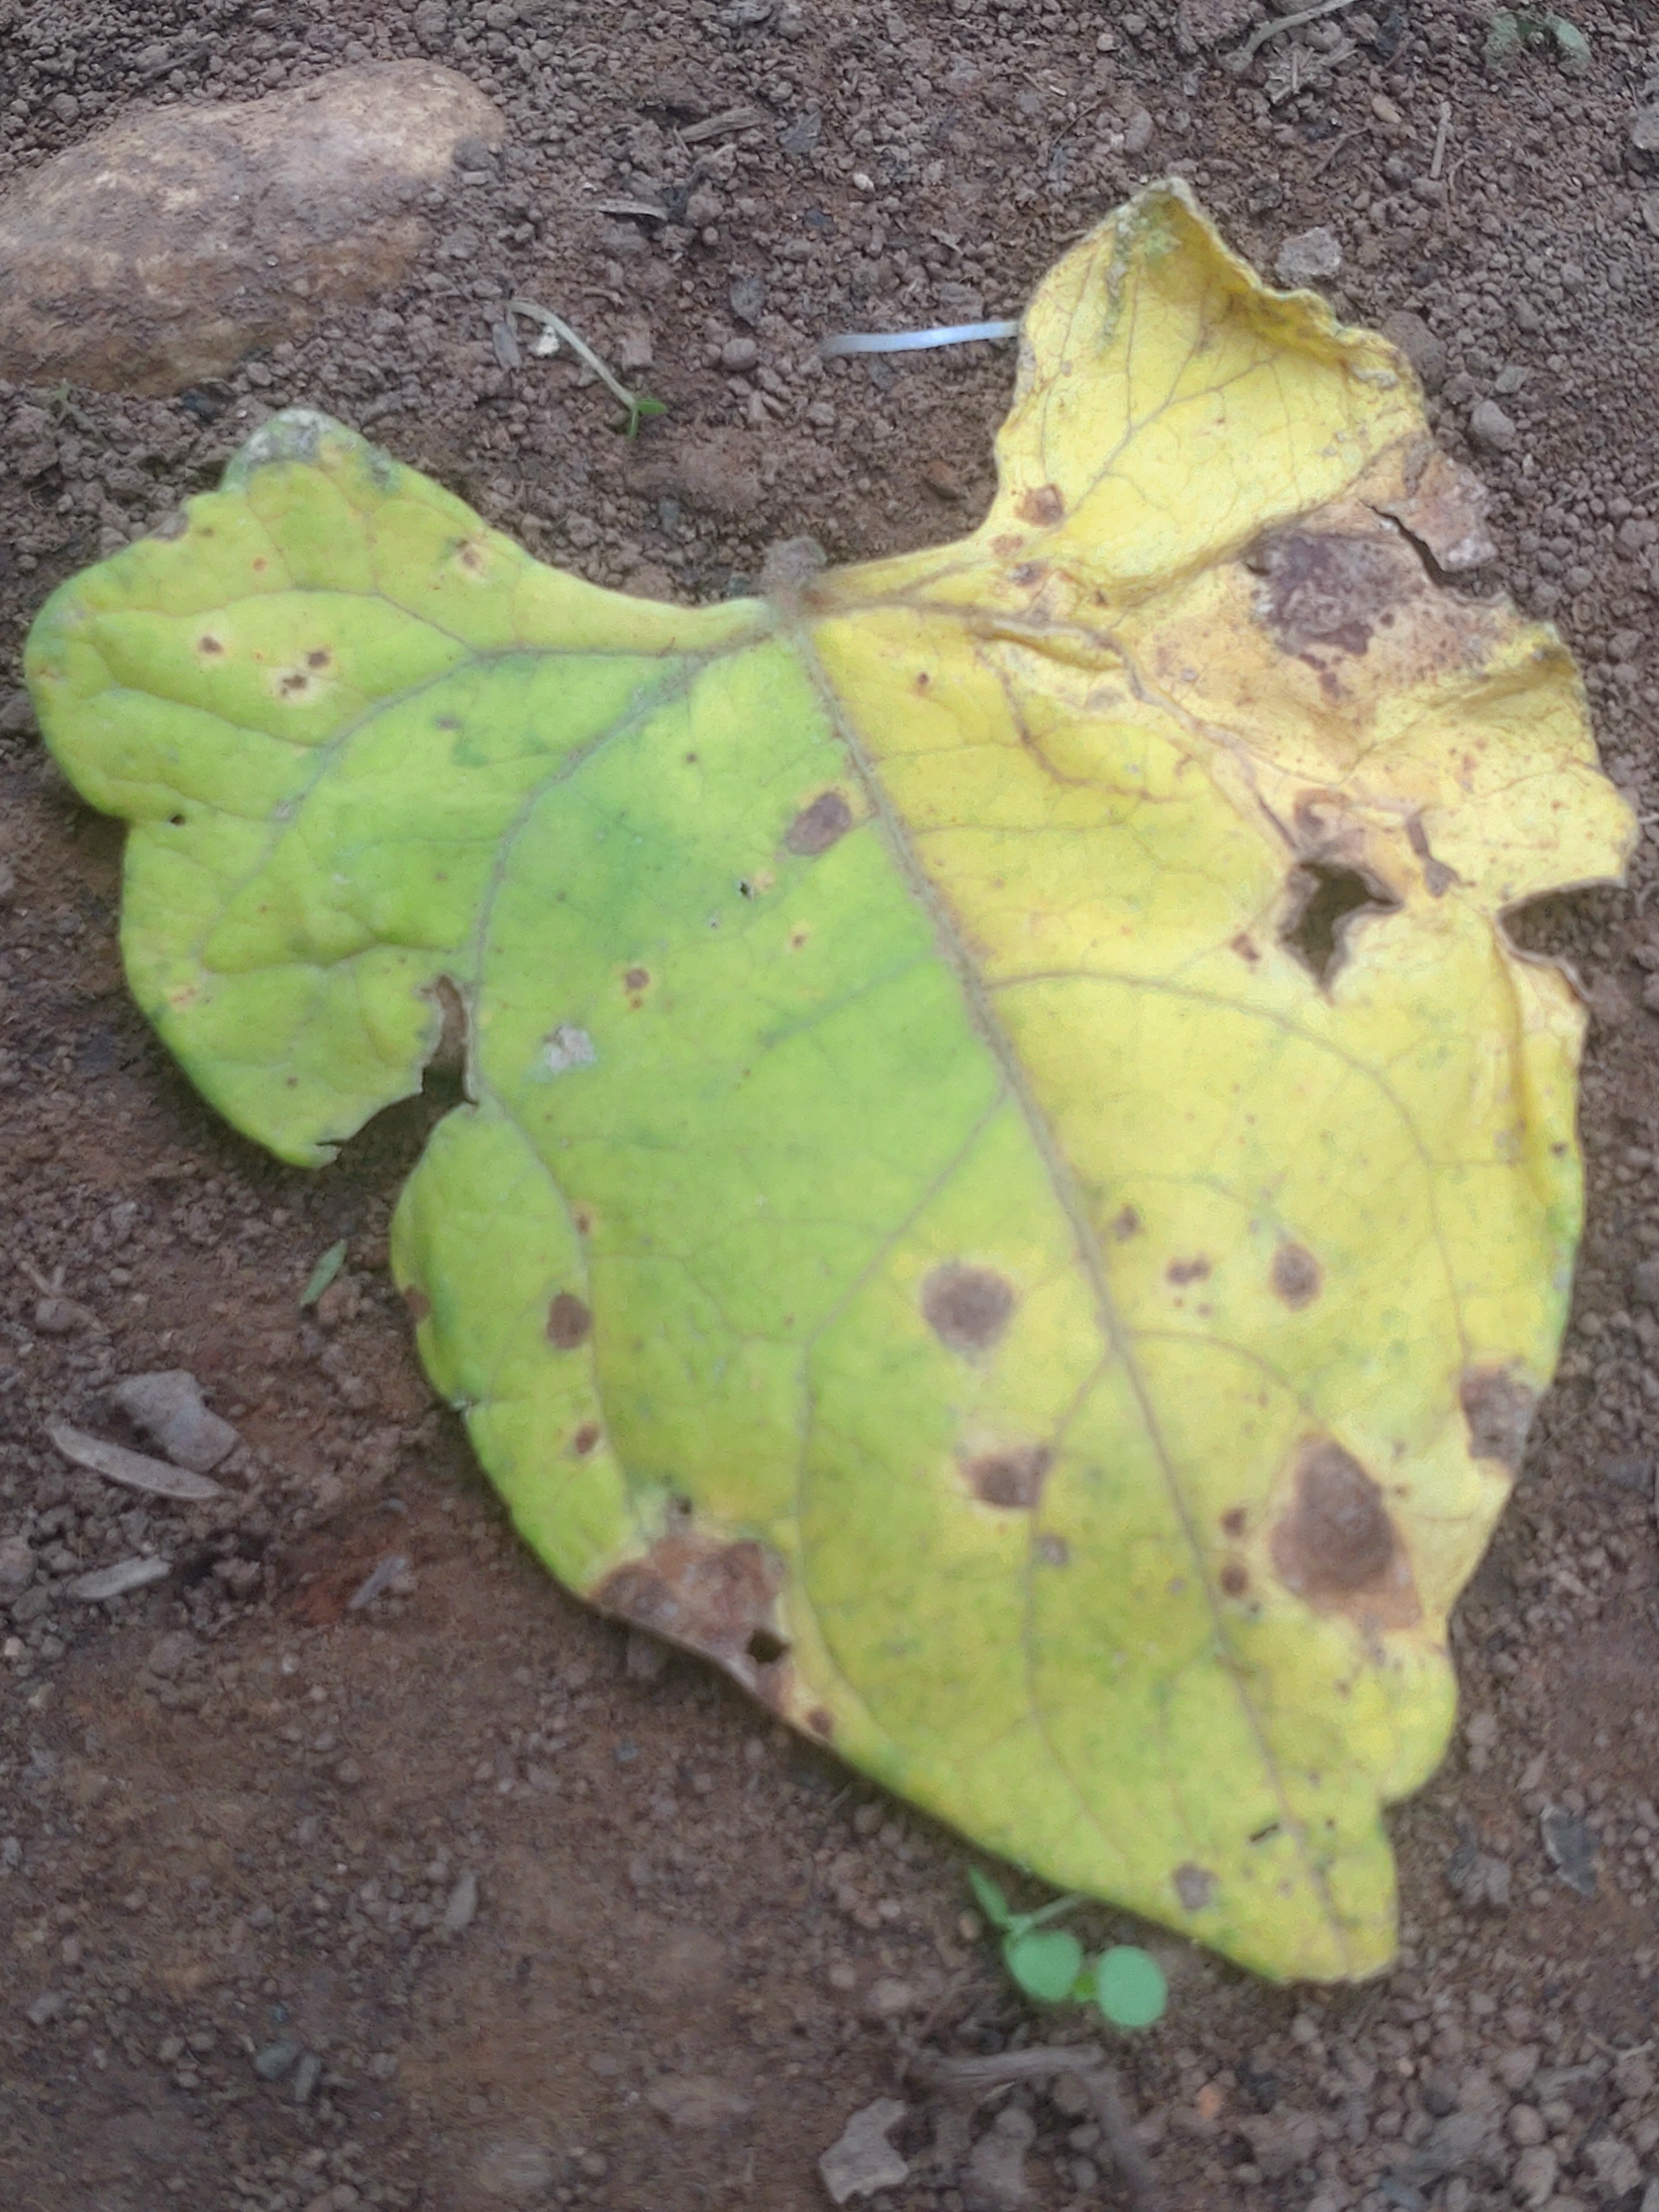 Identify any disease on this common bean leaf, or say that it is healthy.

anthracnose
